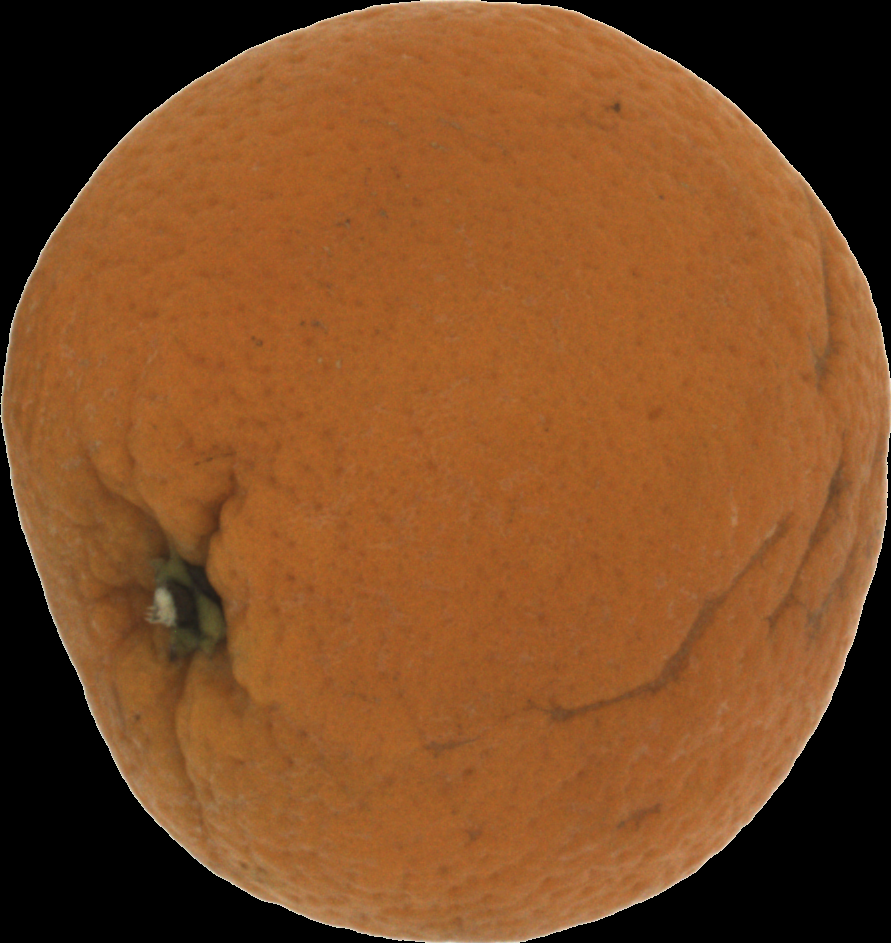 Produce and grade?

orange, bad
